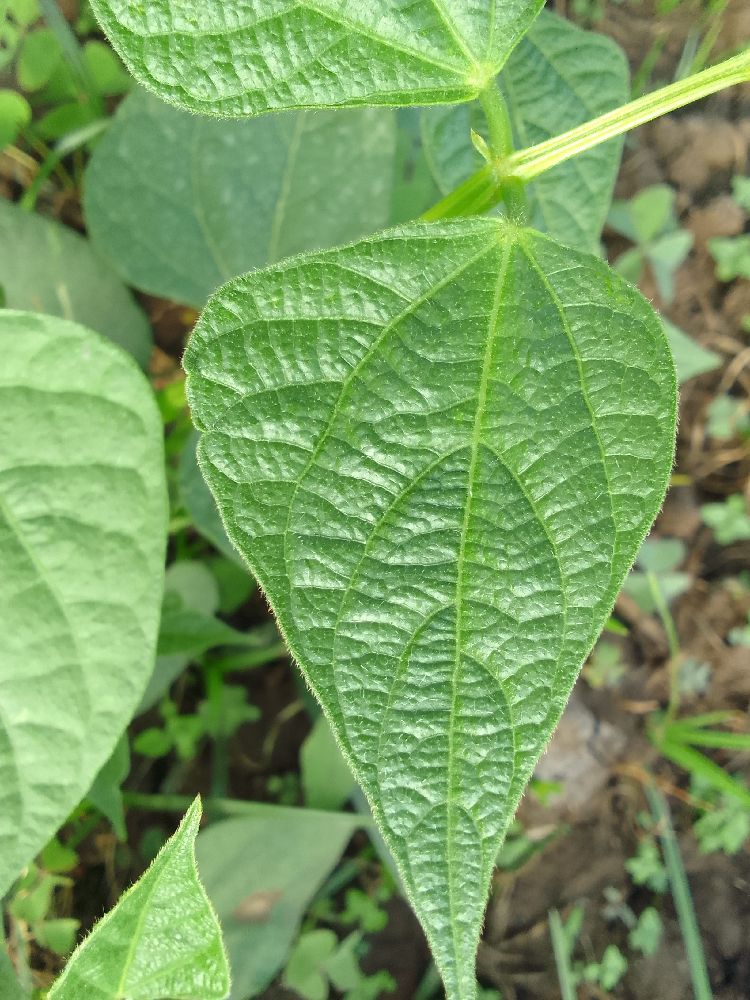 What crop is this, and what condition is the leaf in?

common bean, healthy
